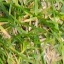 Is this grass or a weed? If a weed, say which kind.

grass
